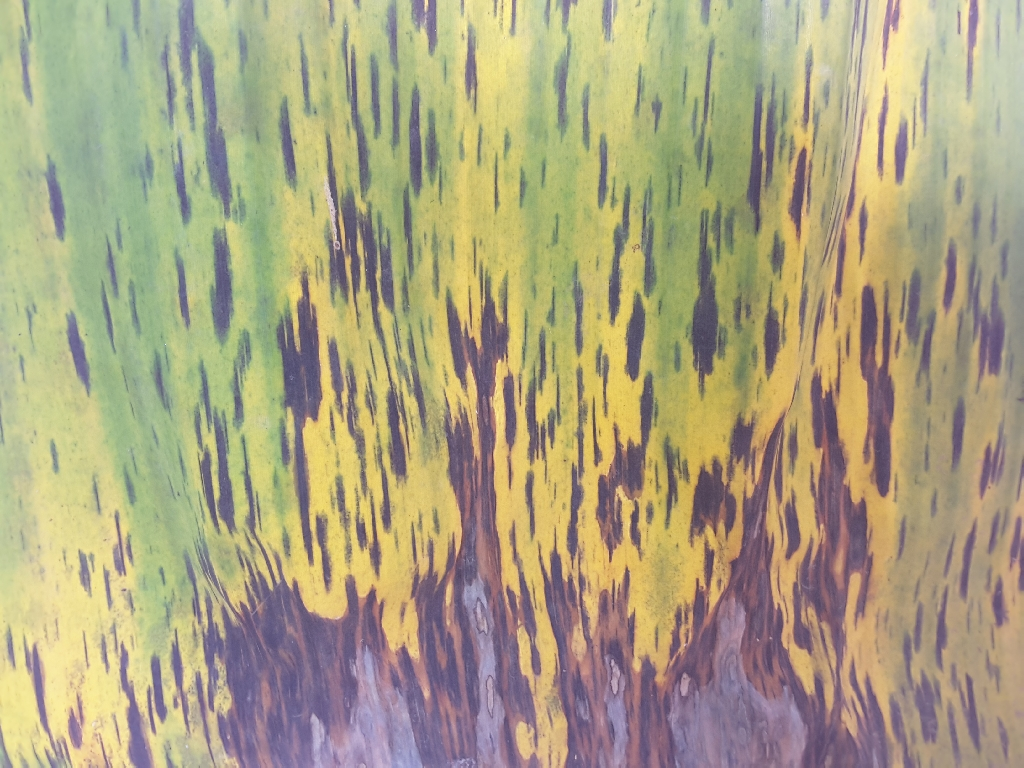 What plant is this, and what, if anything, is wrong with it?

banana, black sigatoka
